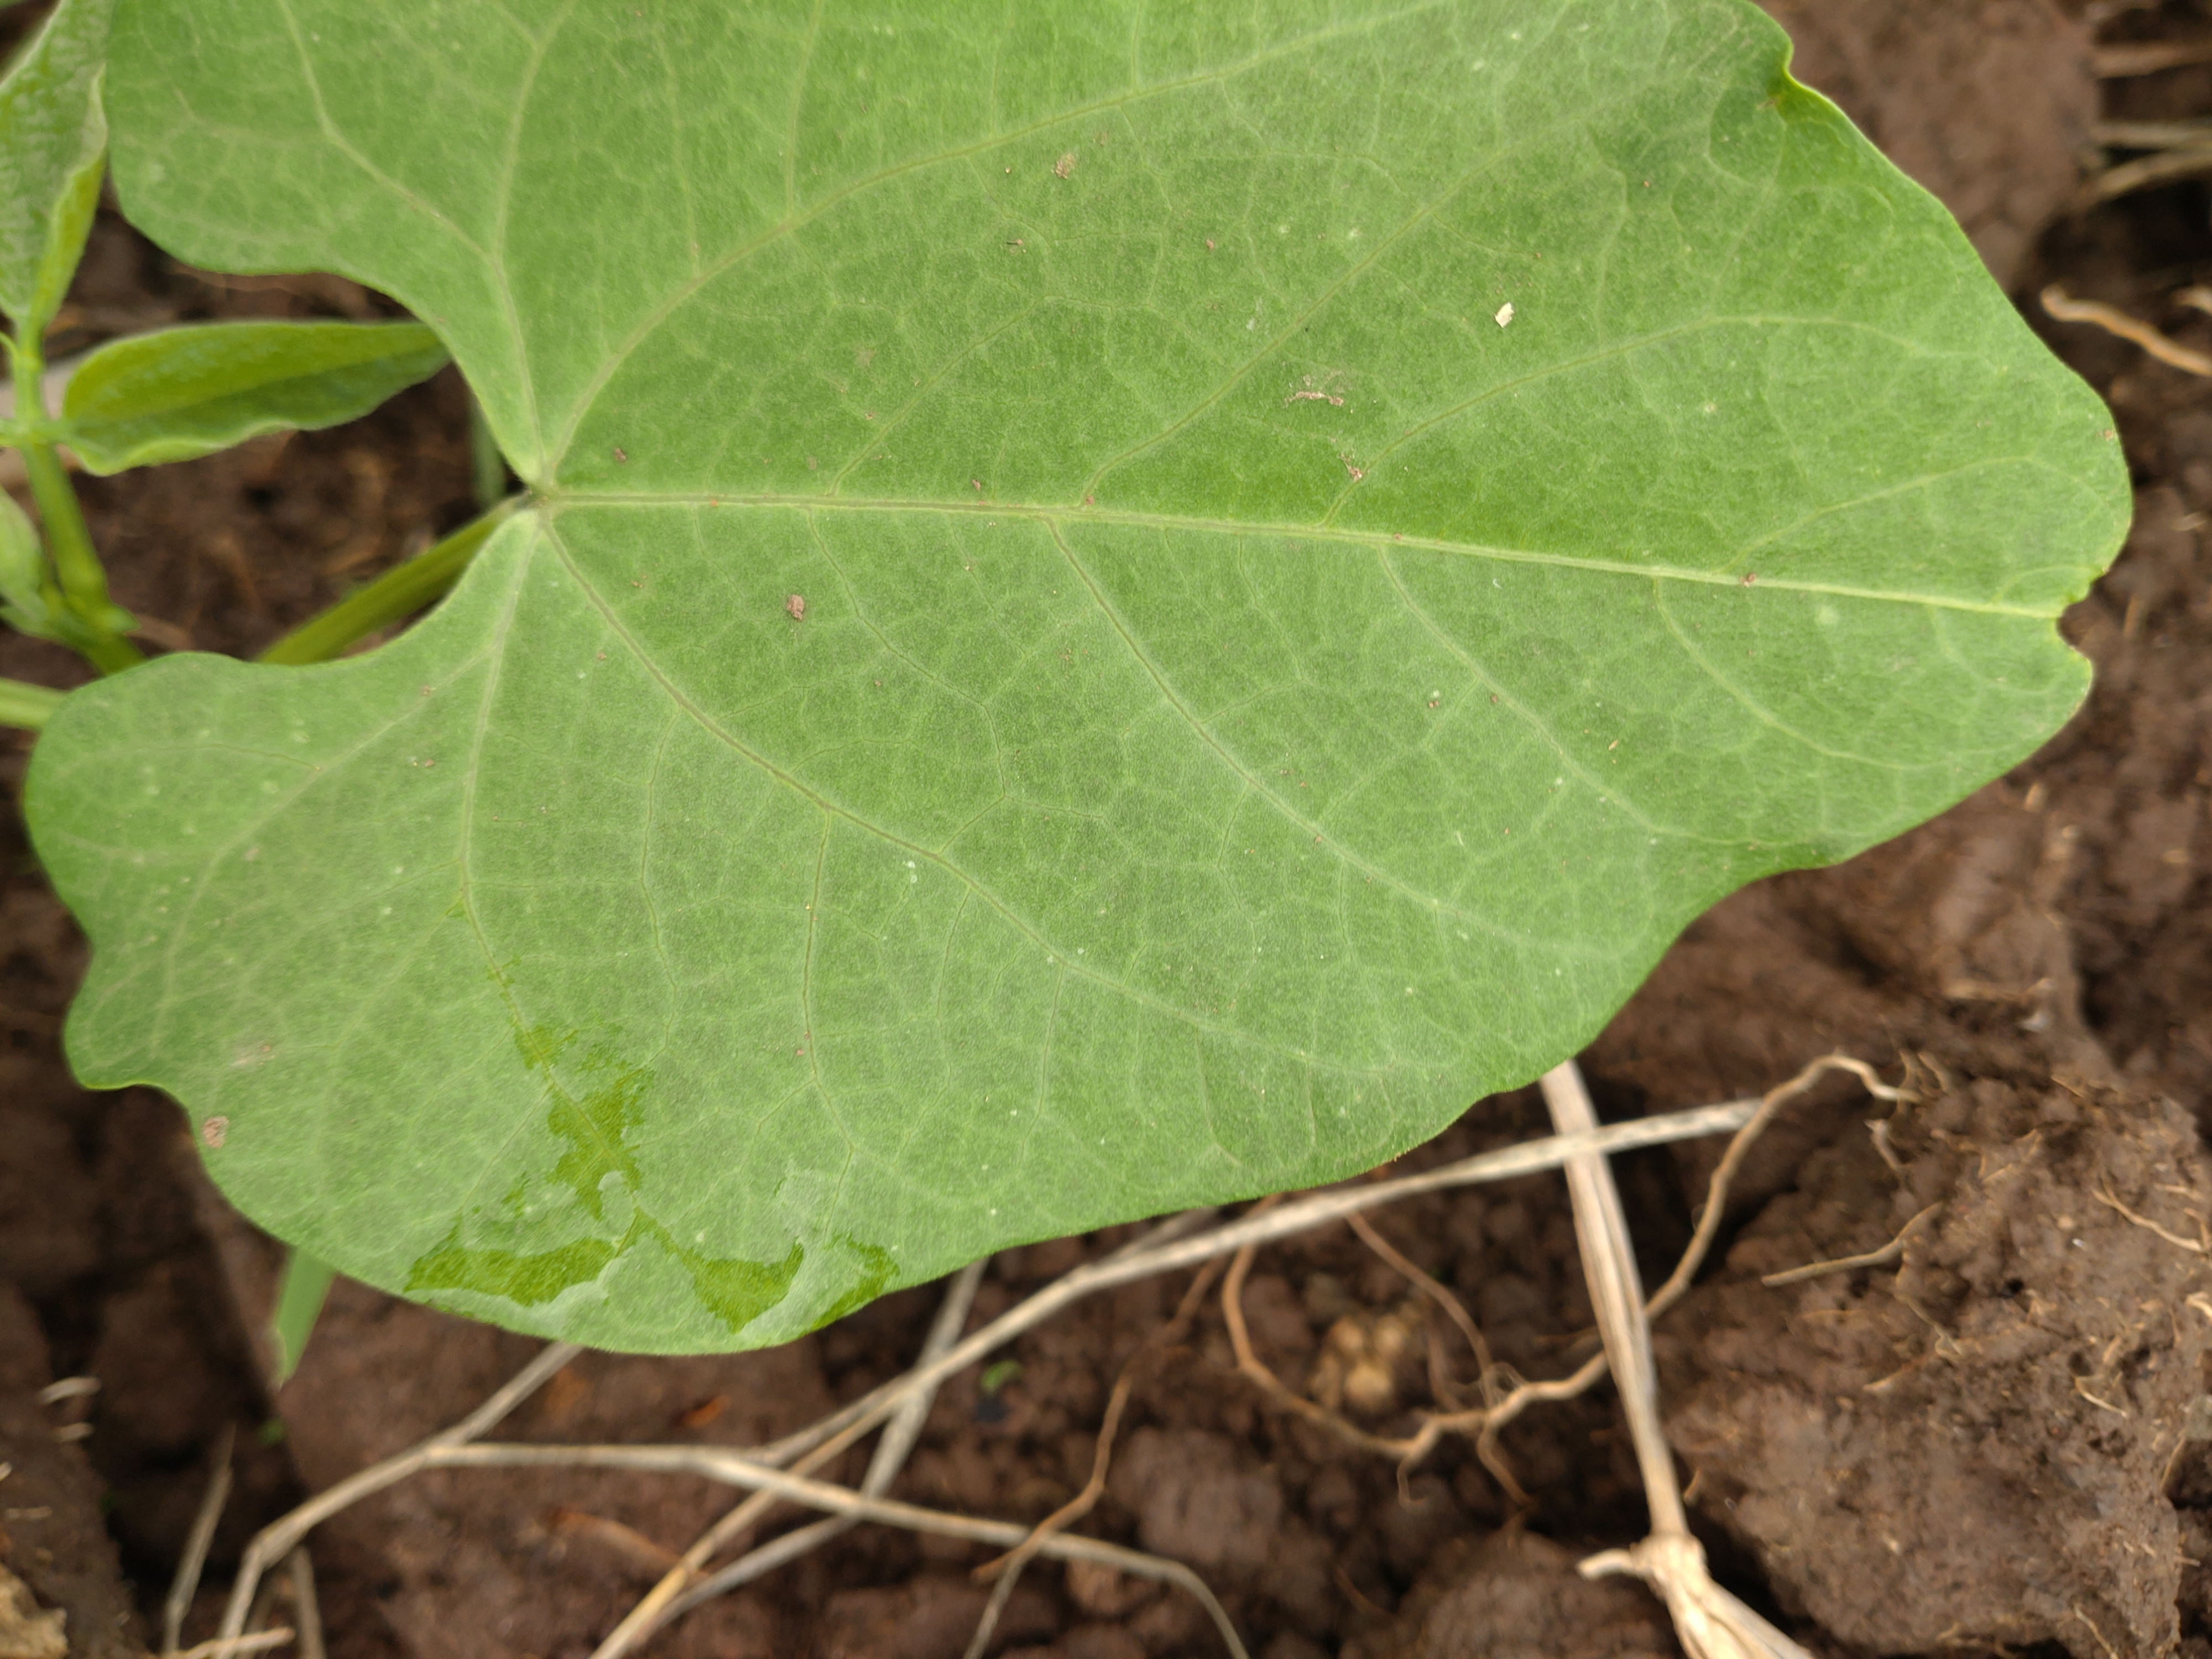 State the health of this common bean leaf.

healthy
